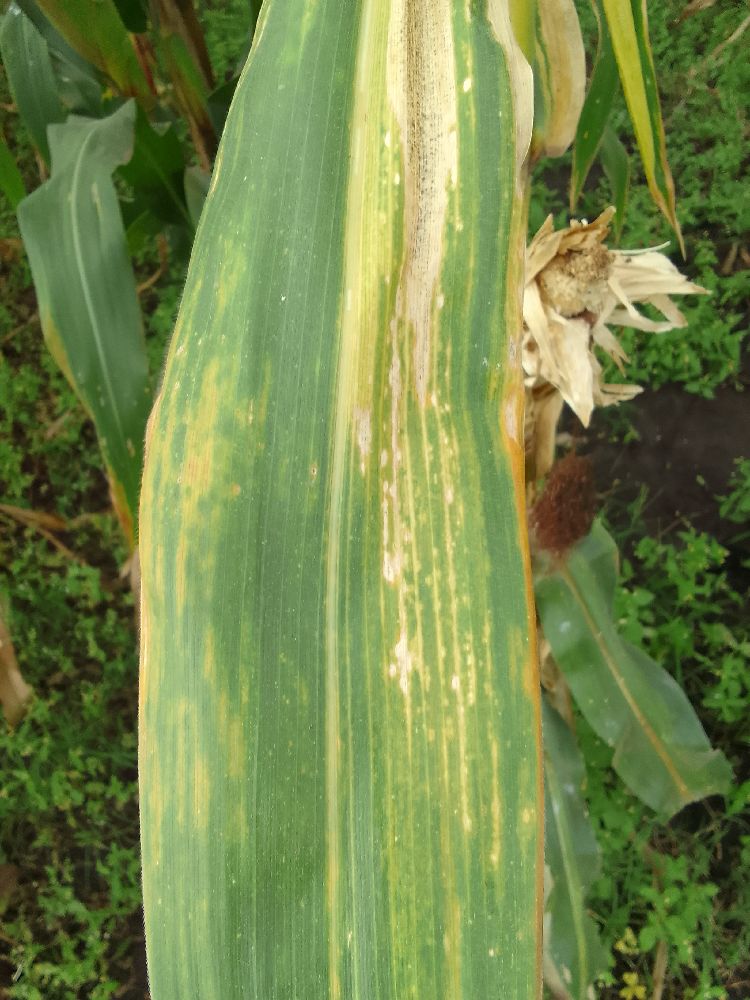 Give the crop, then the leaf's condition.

maize, maize lethal necrosis
